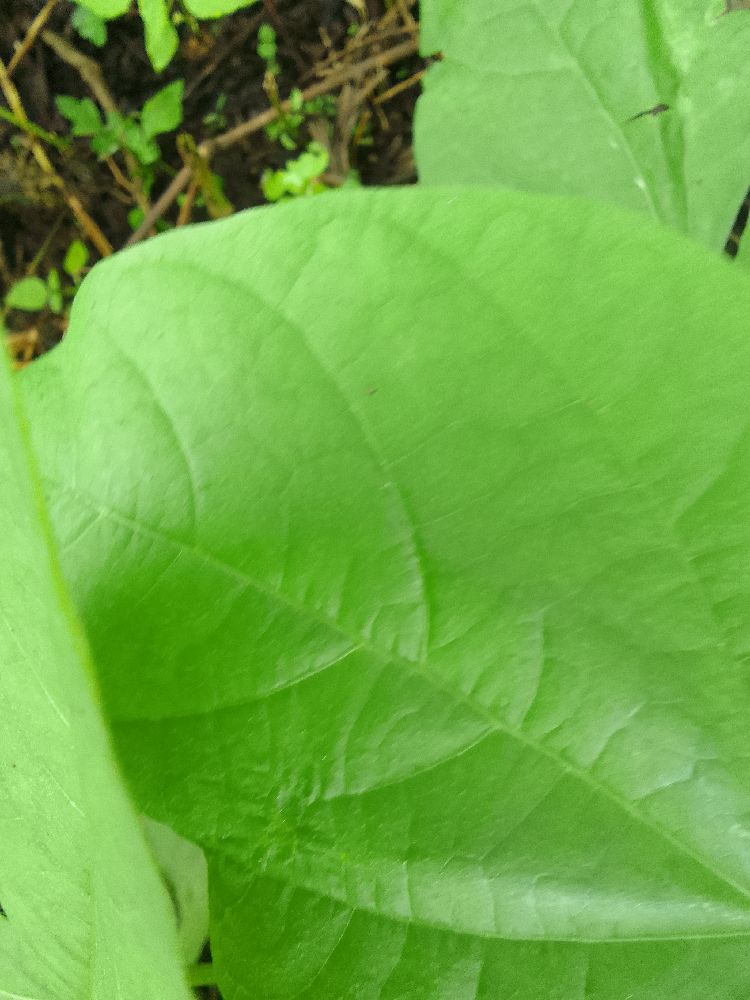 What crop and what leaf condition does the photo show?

common bean, healthy
